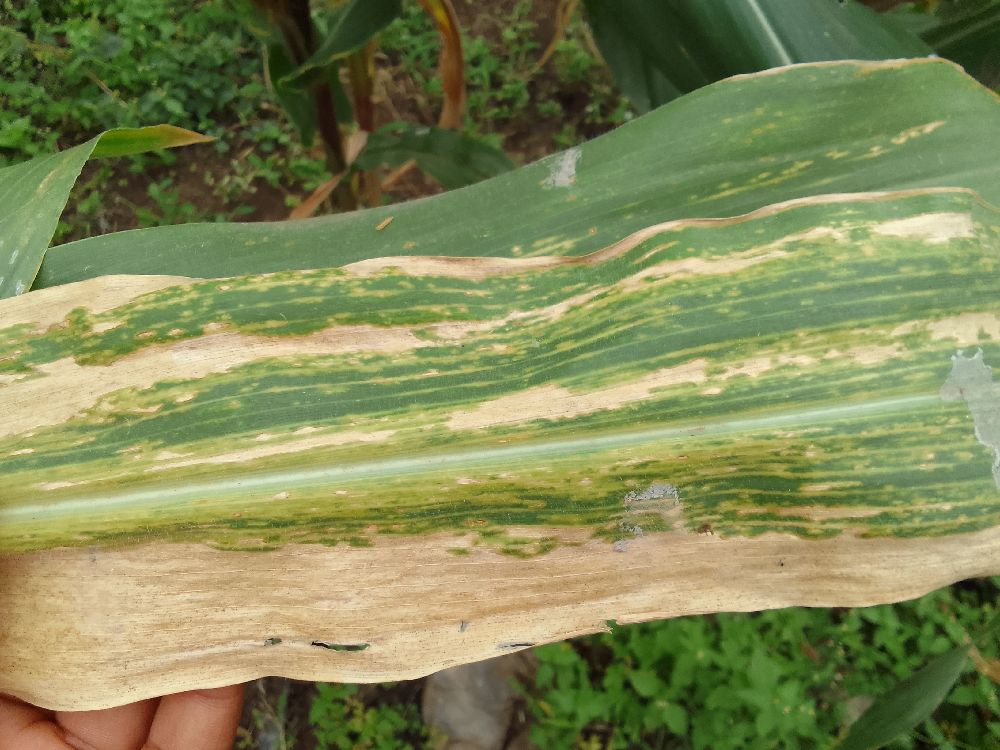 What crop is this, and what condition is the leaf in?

maize, maize lethal necrosis
